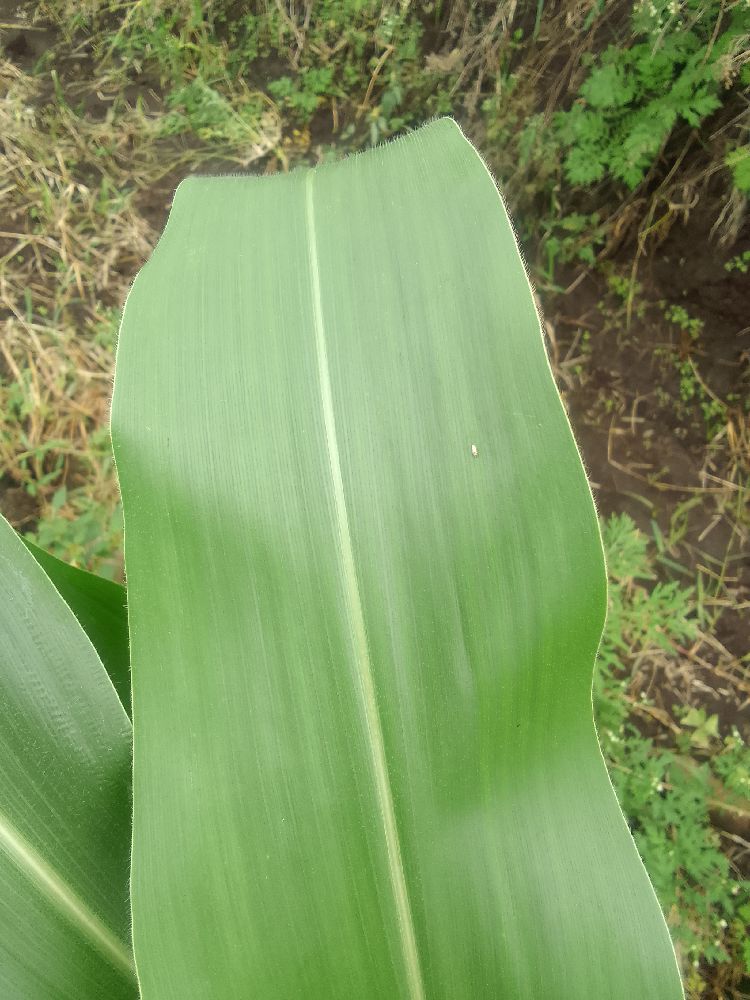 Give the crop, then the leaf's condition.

maize, healthy
